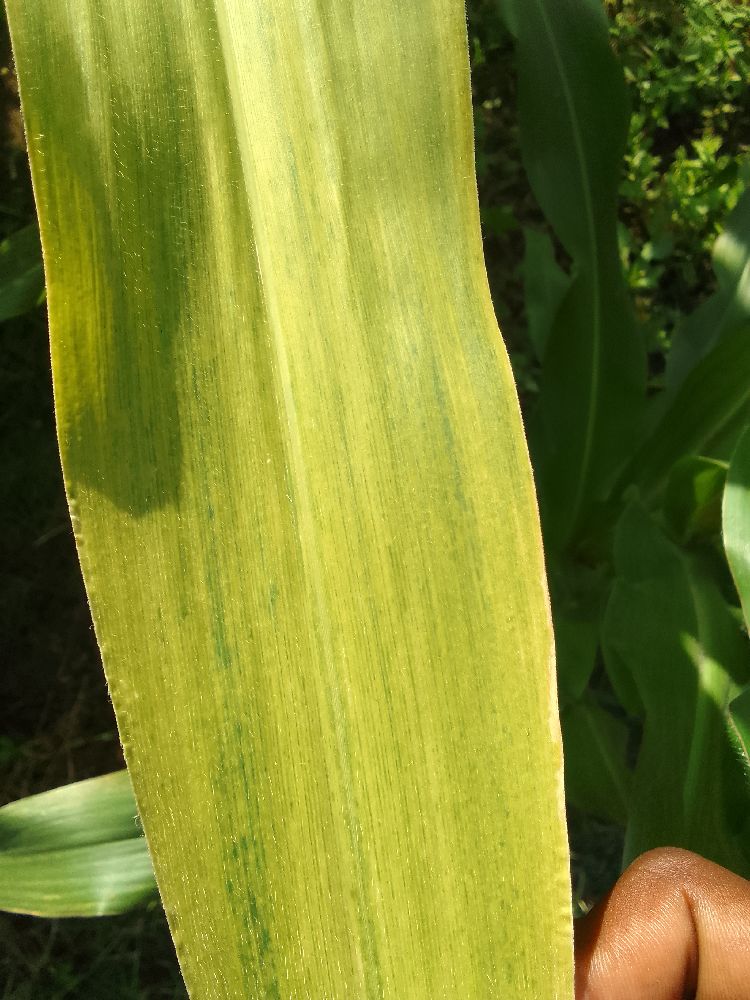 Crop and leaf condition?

maize, maize lethal necrosis
